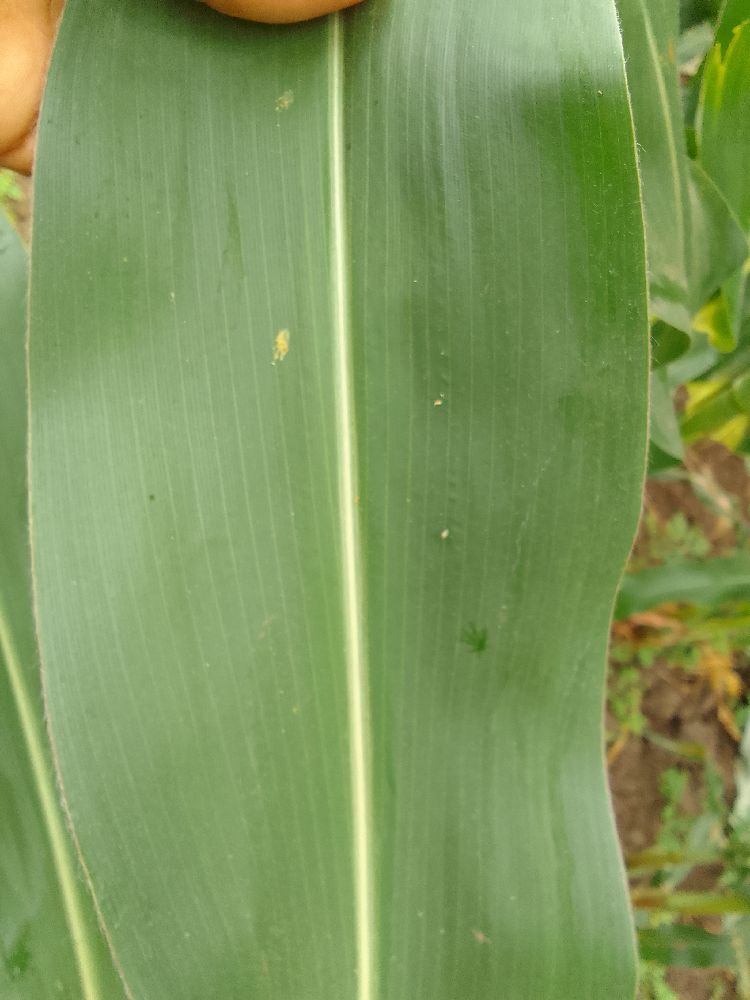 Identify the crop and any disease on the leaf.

maize, healthy
